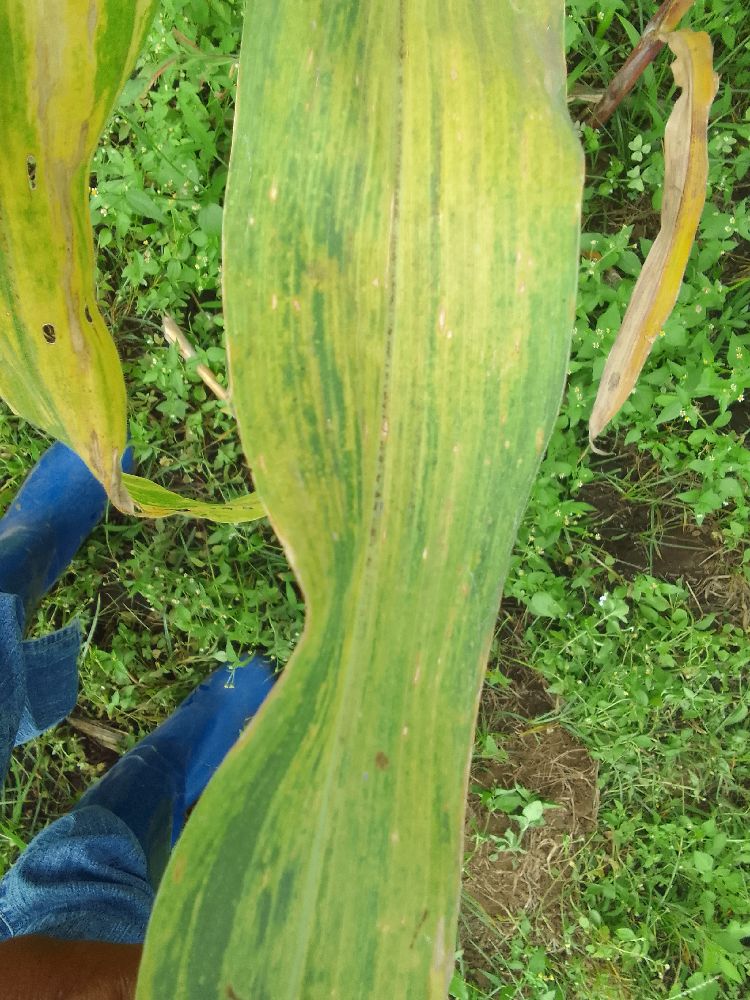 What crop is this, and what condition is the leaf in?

maize, maize lethal necrosis
